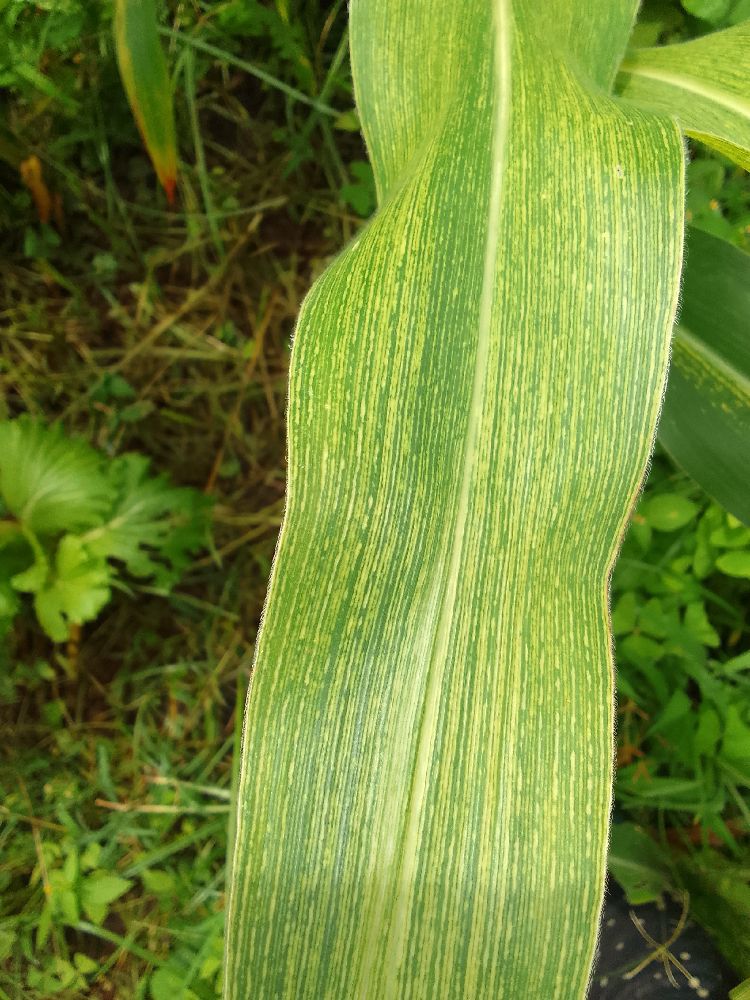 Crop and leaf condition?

maize, maize streak virus
